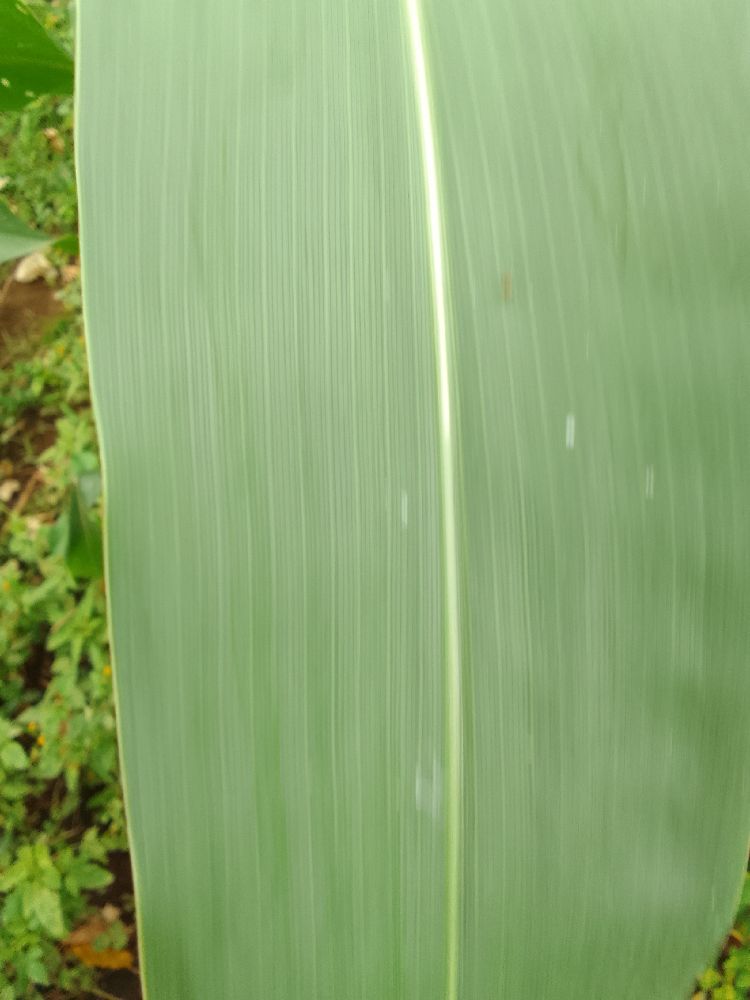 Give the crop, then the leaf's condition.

maize, healthy
